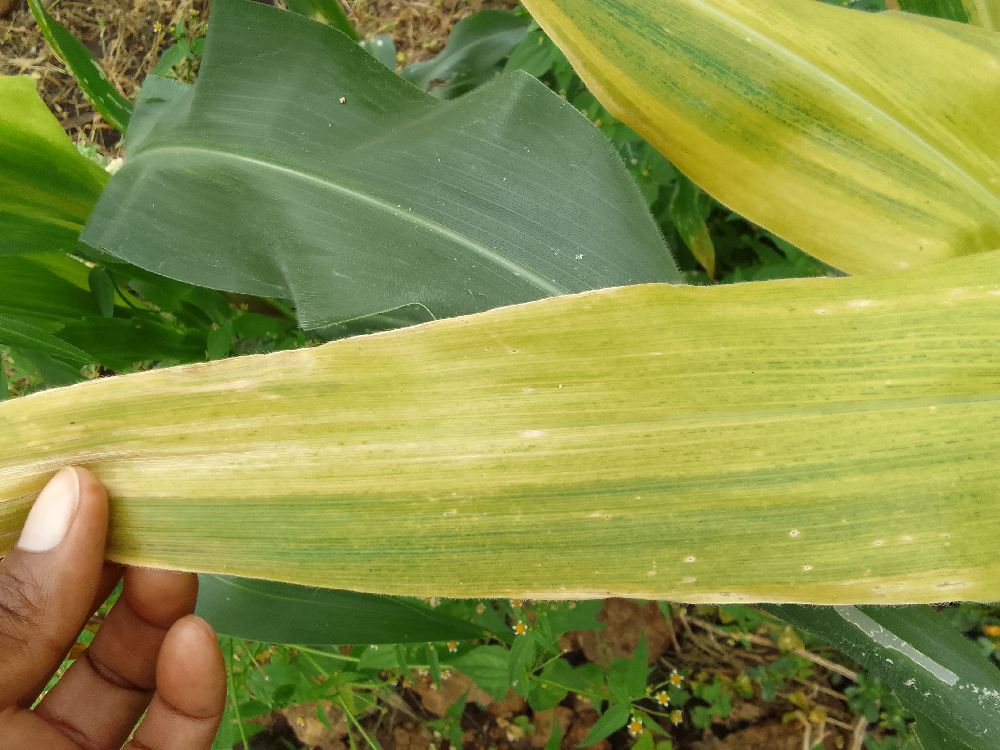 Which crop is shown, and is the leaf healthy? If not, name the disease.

maize, maize lethal necrosis
